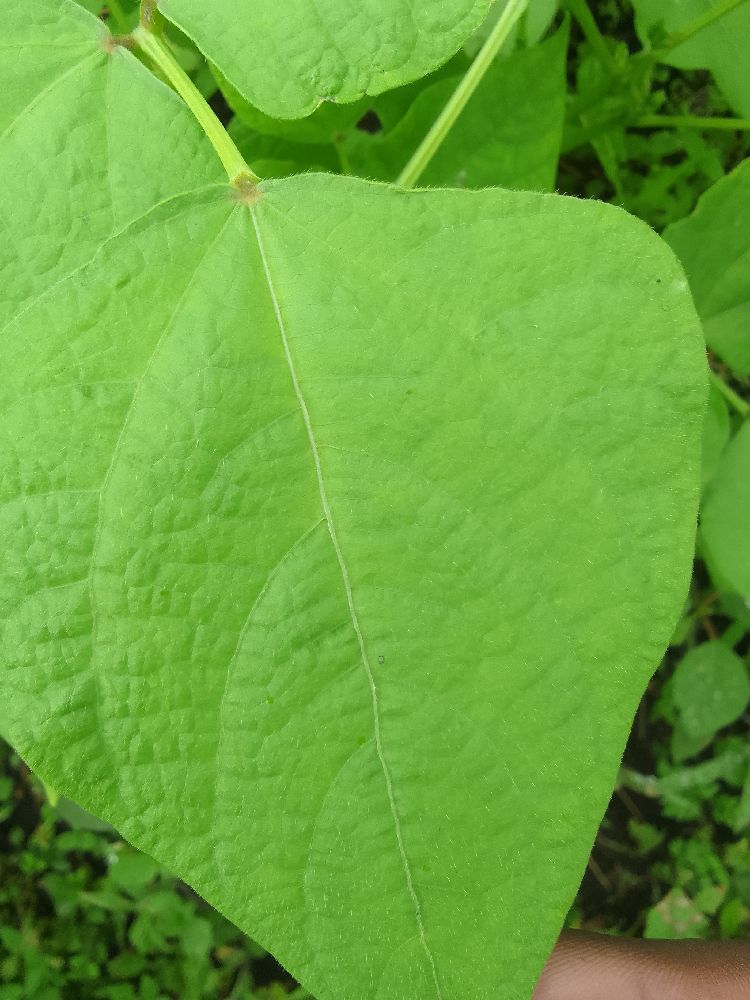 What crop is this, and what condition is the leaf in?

common bean, healthy
